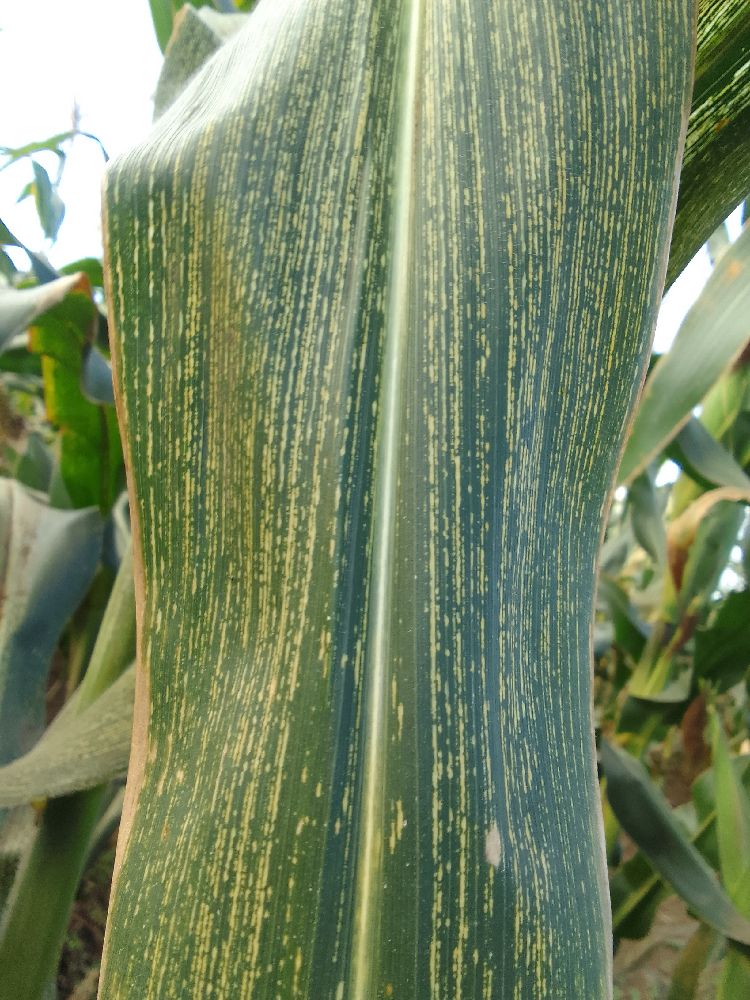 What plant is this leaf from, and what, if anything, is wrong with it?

maize, maize streak virus
